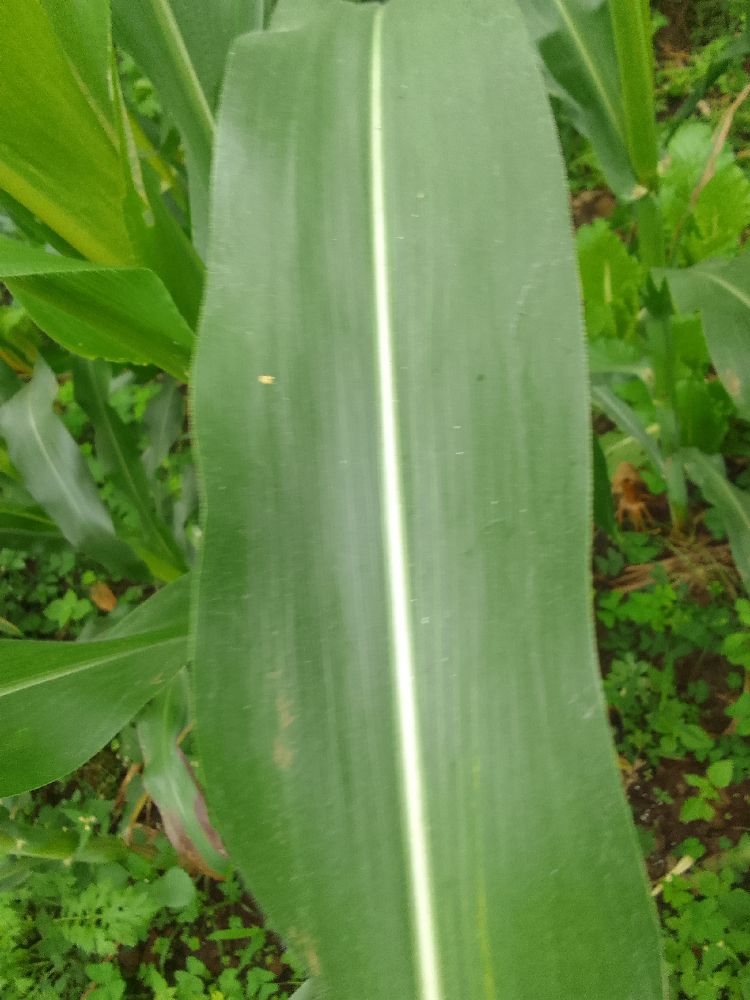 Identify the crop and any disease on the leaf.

maize, healthy
